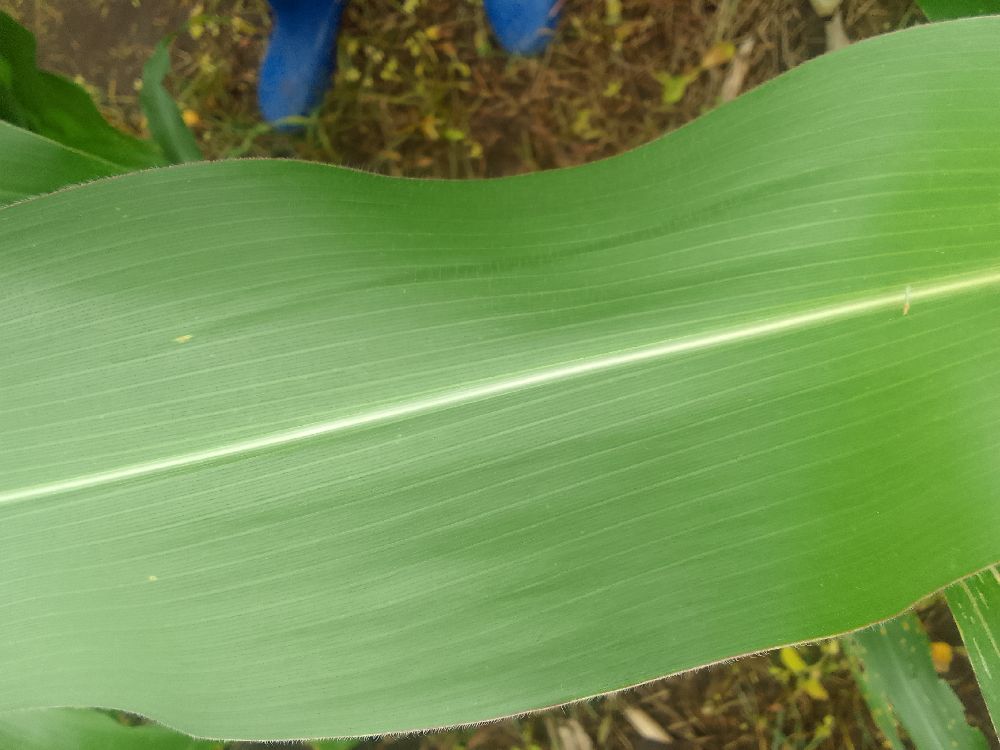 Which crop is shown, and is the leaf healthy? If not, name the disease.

maize, healthy
